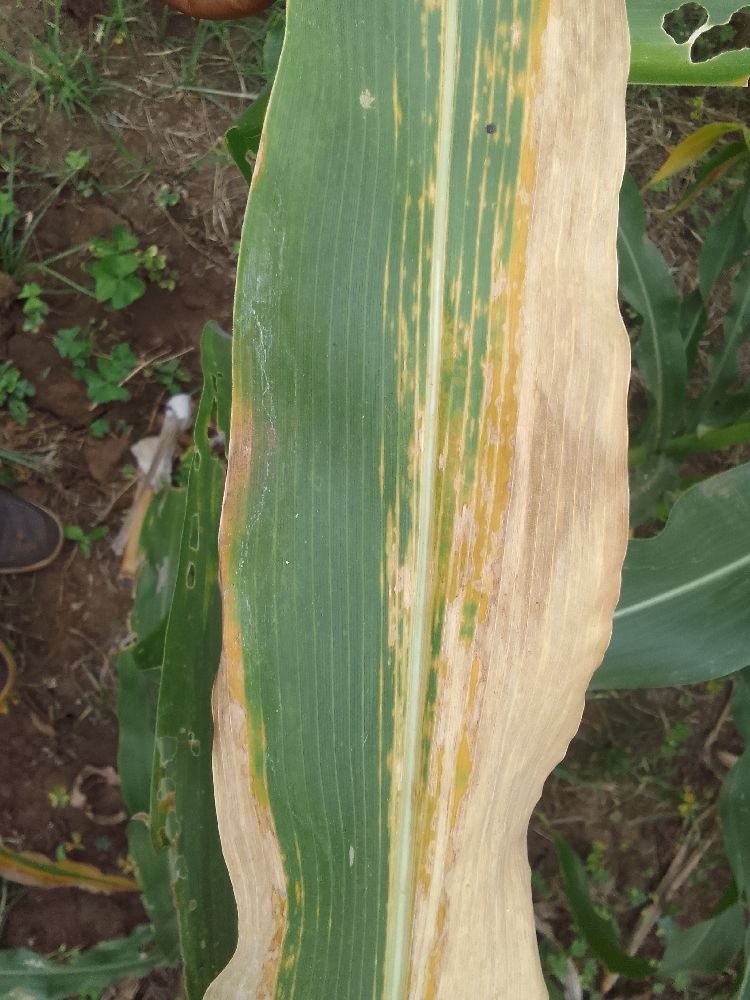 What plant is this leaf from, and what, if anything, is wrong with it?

maize, maize lethal necrosis
